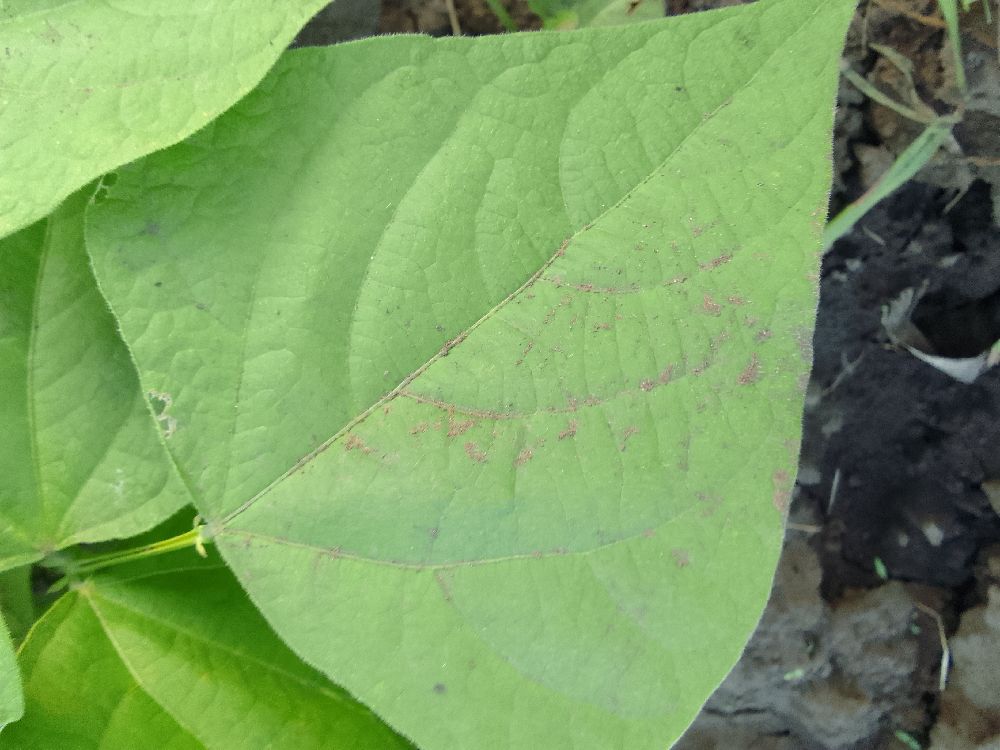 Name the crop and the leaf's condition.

common bean, healthy
